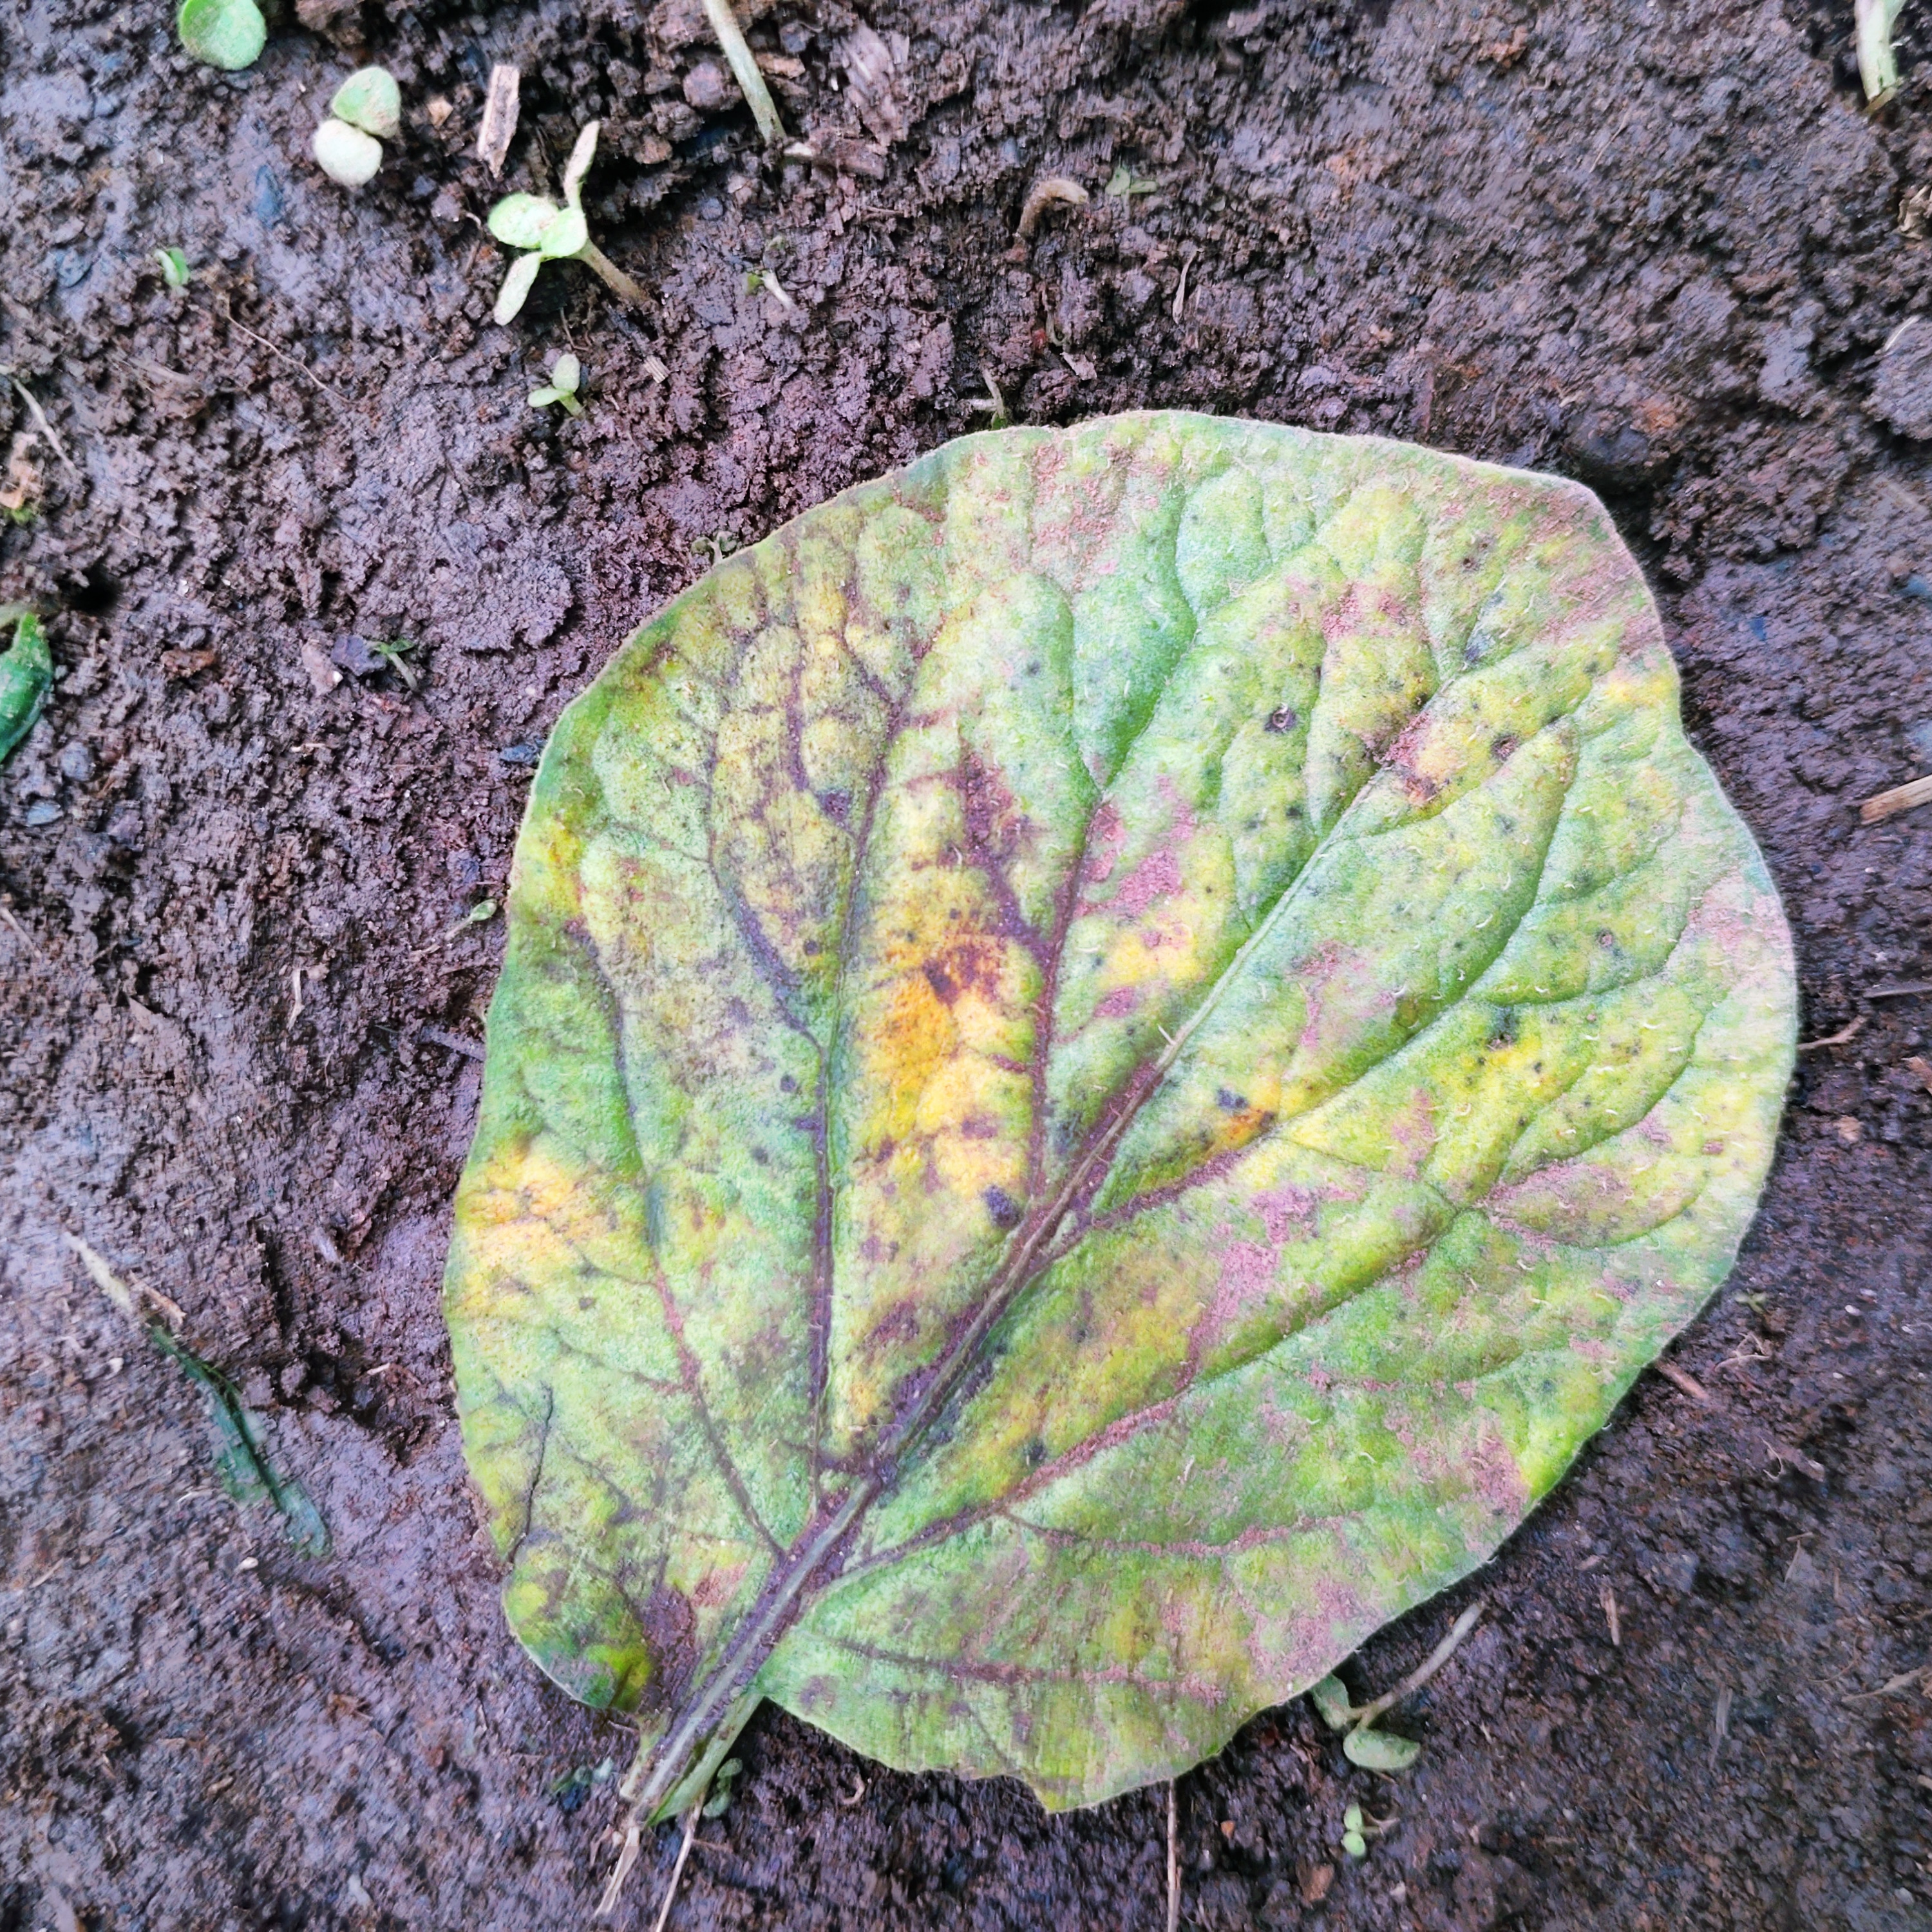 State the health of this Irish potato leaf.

late blight
